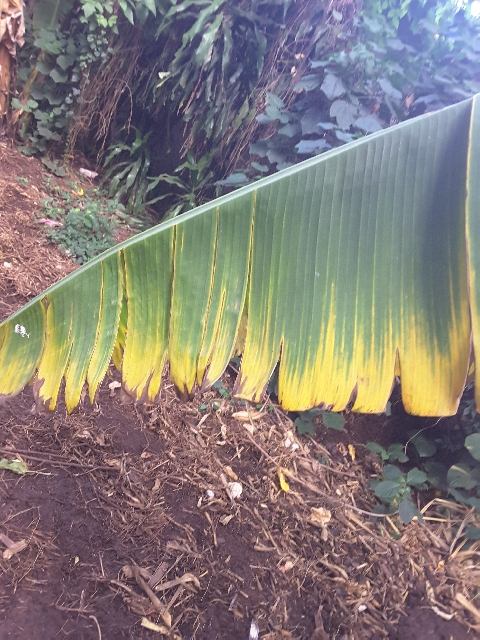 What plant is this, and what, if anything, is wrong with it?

banana, fusarium wilt race 1
